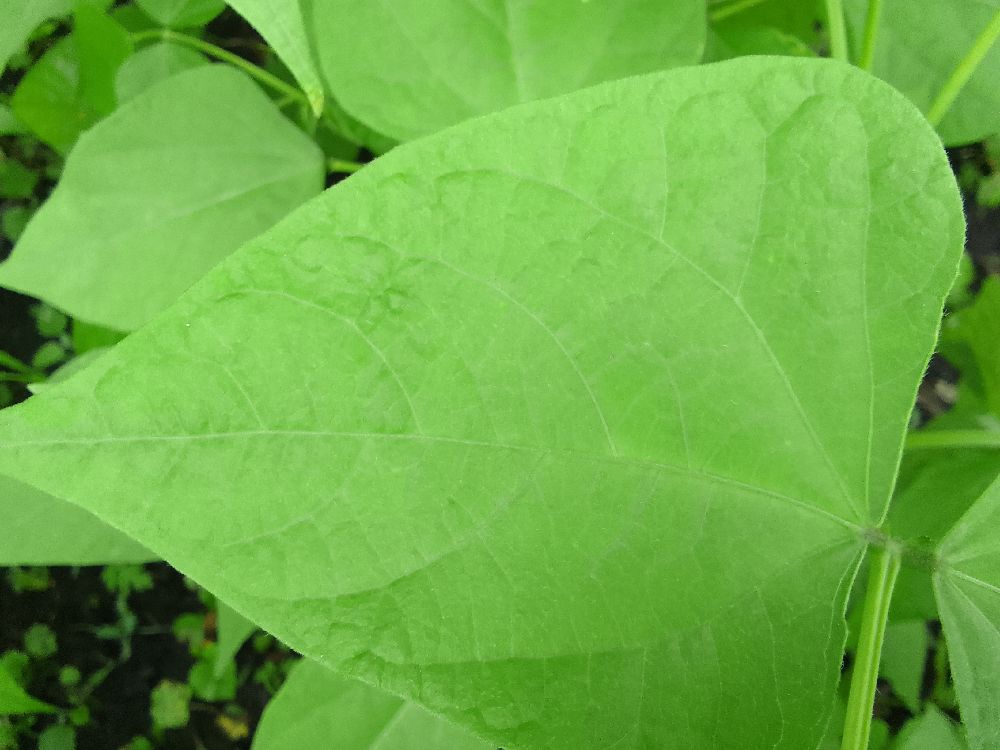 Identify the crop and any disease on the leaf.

common bean, healthy
